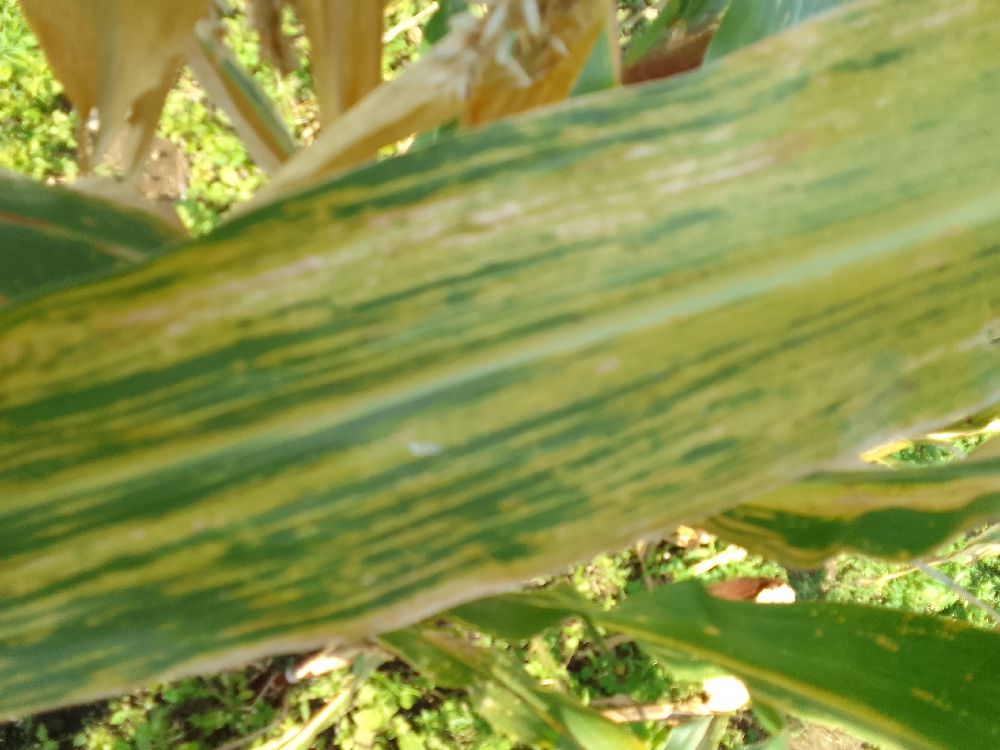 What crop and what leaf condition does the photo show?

maize, maize lethal necrosis
